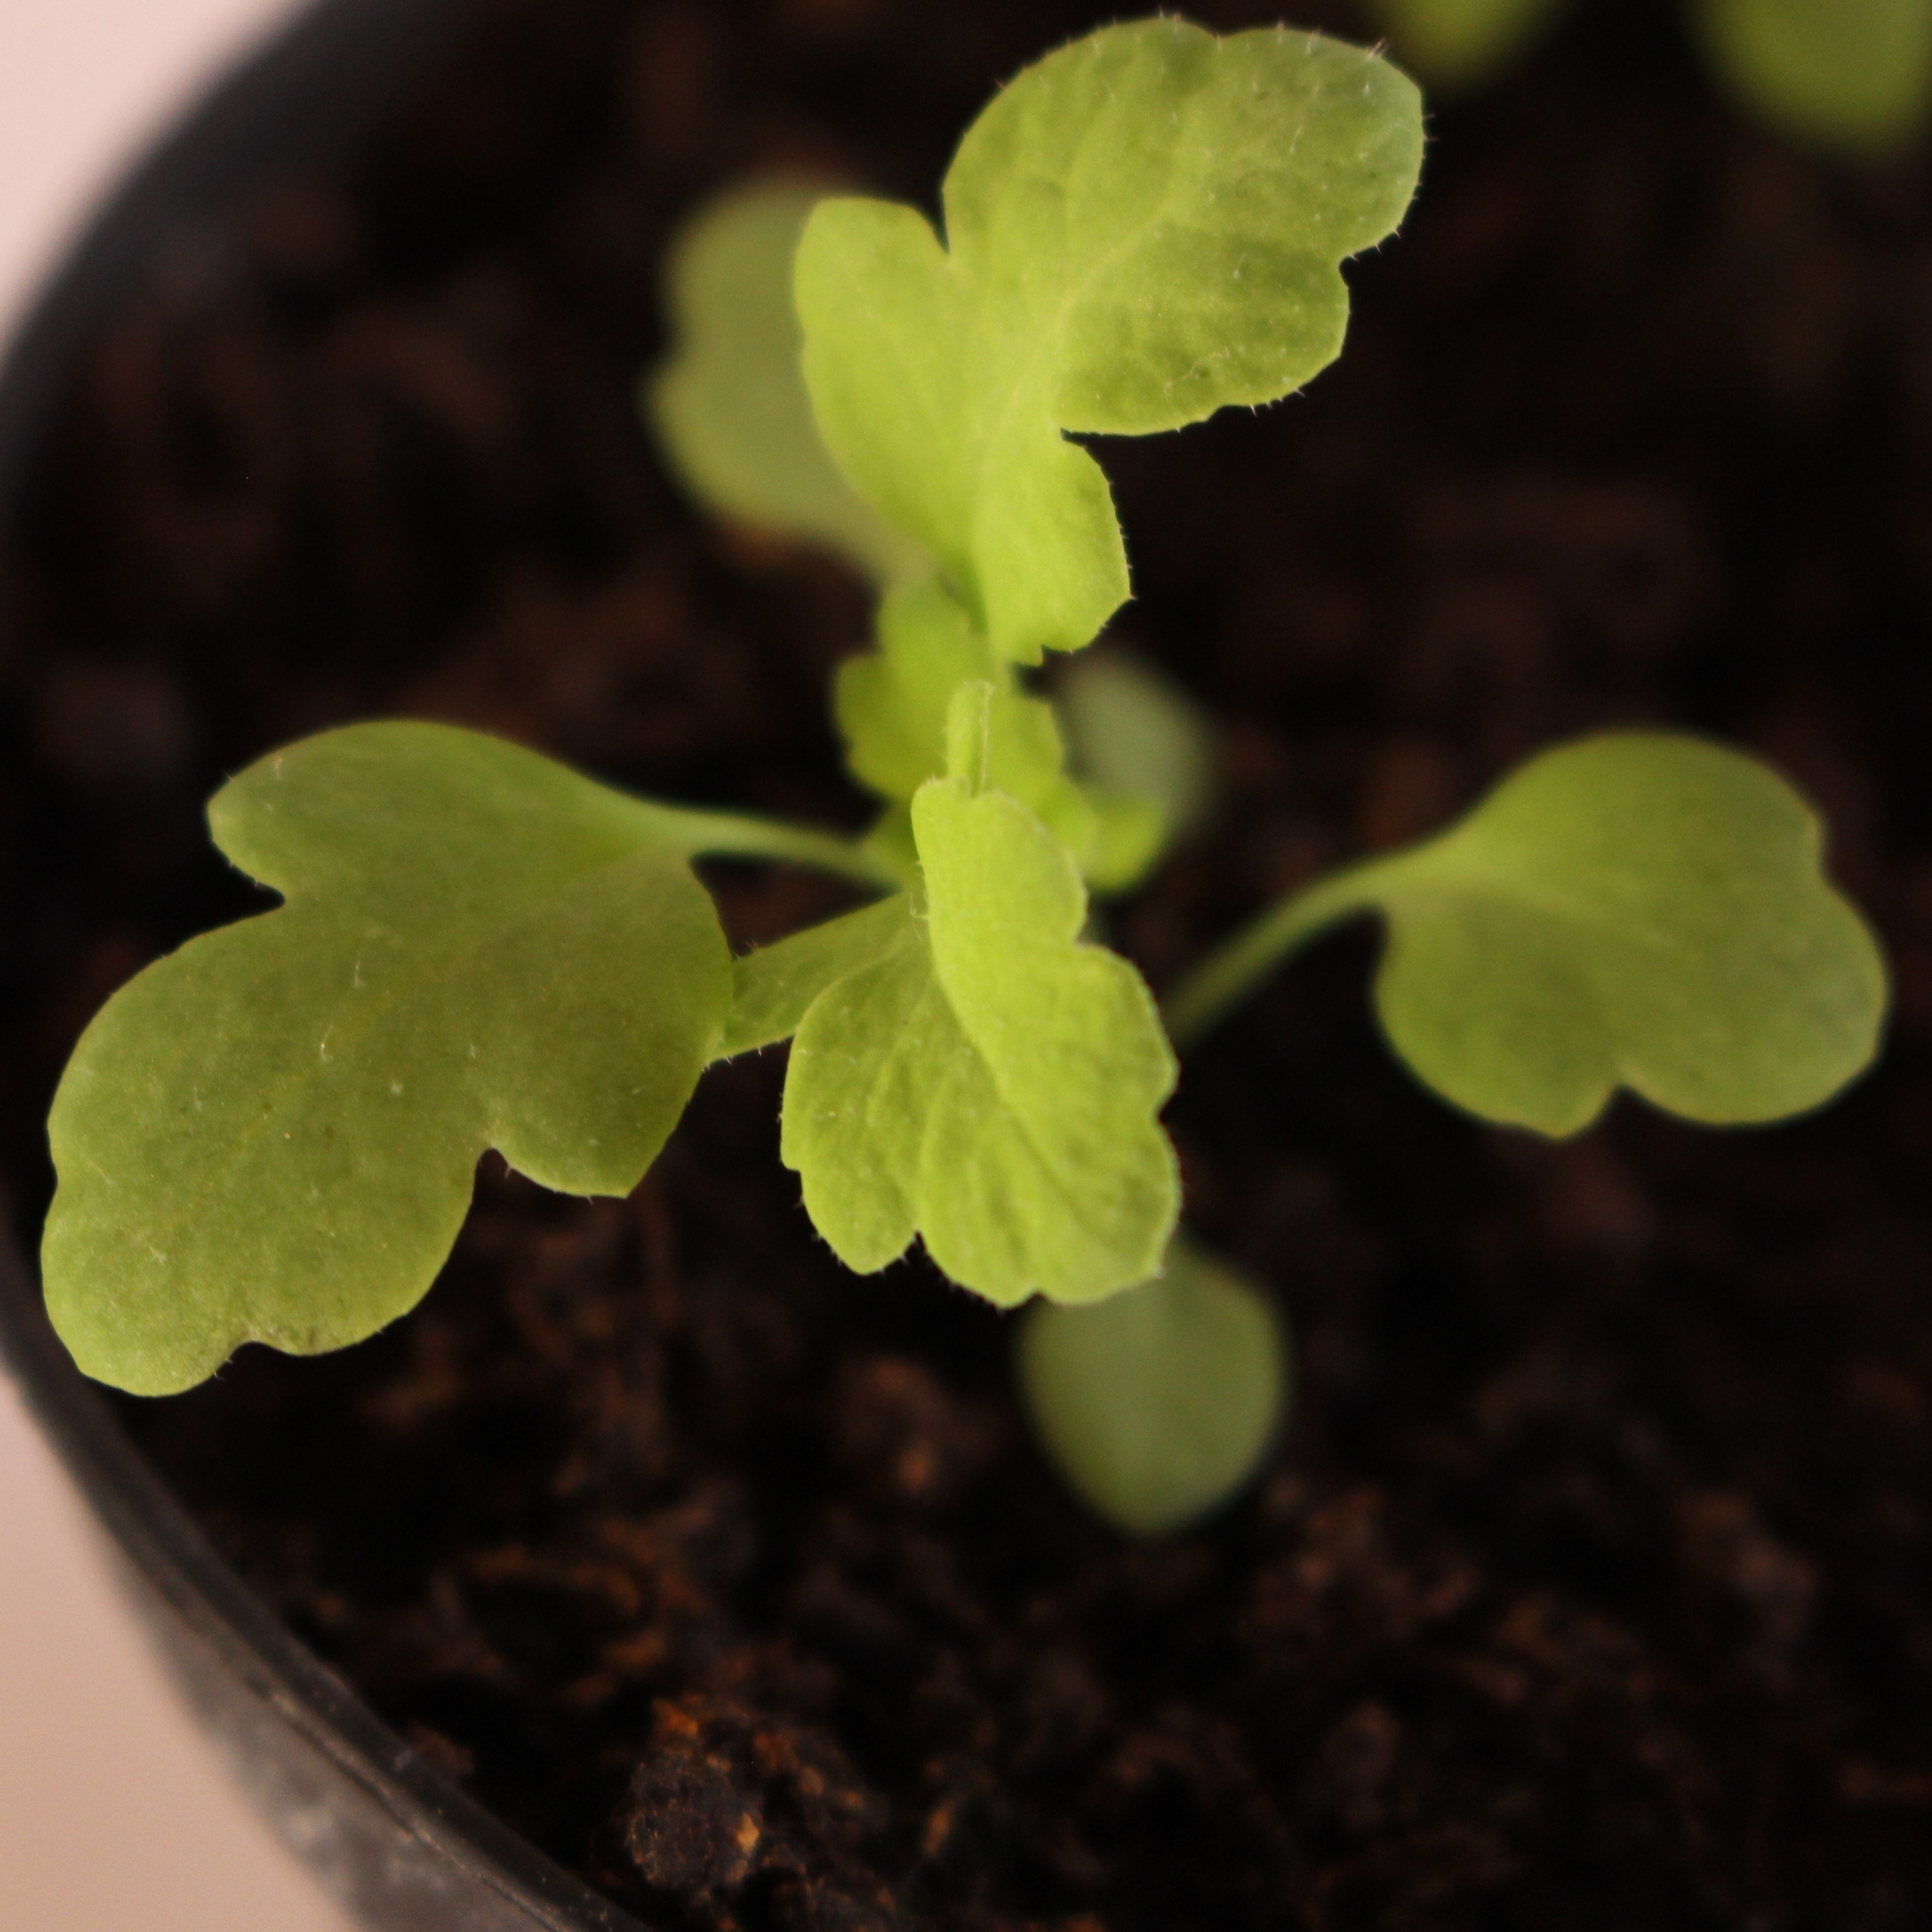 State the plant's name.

Papaver rhoeas
